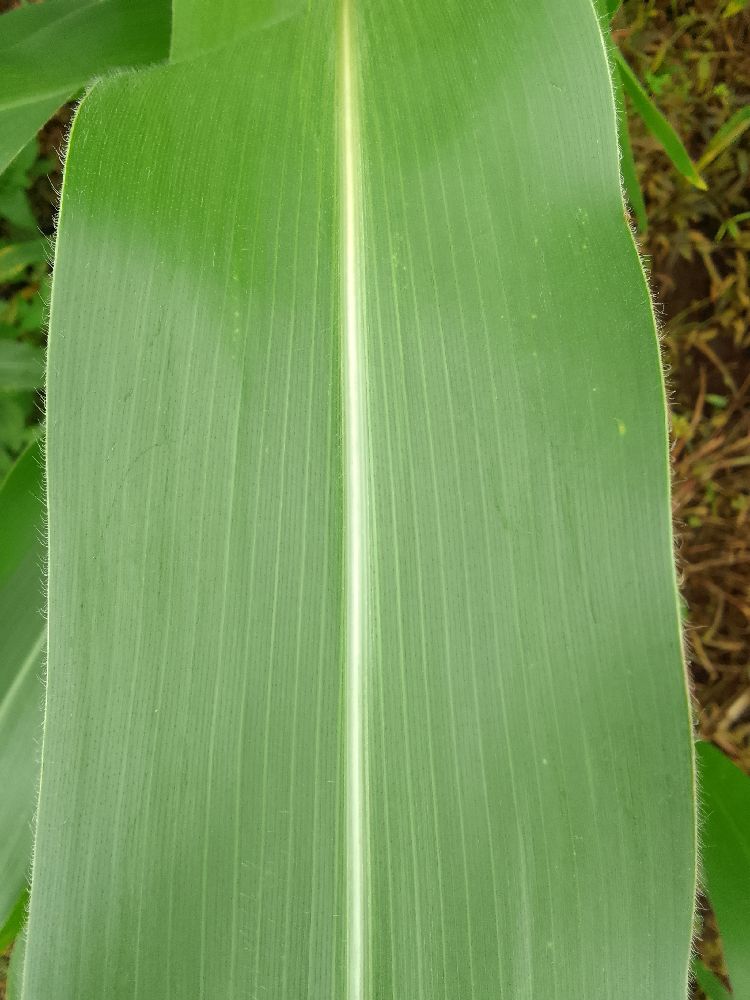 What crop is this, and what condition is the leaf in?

maize, healthy
